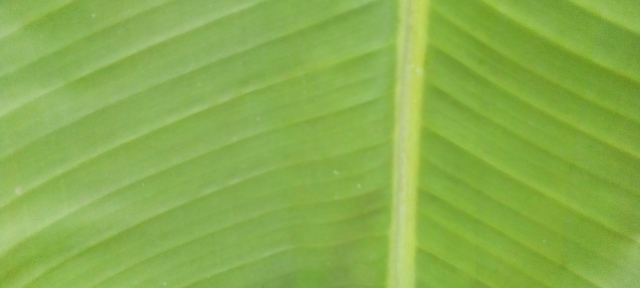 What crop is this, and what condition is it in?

banana, healthy
